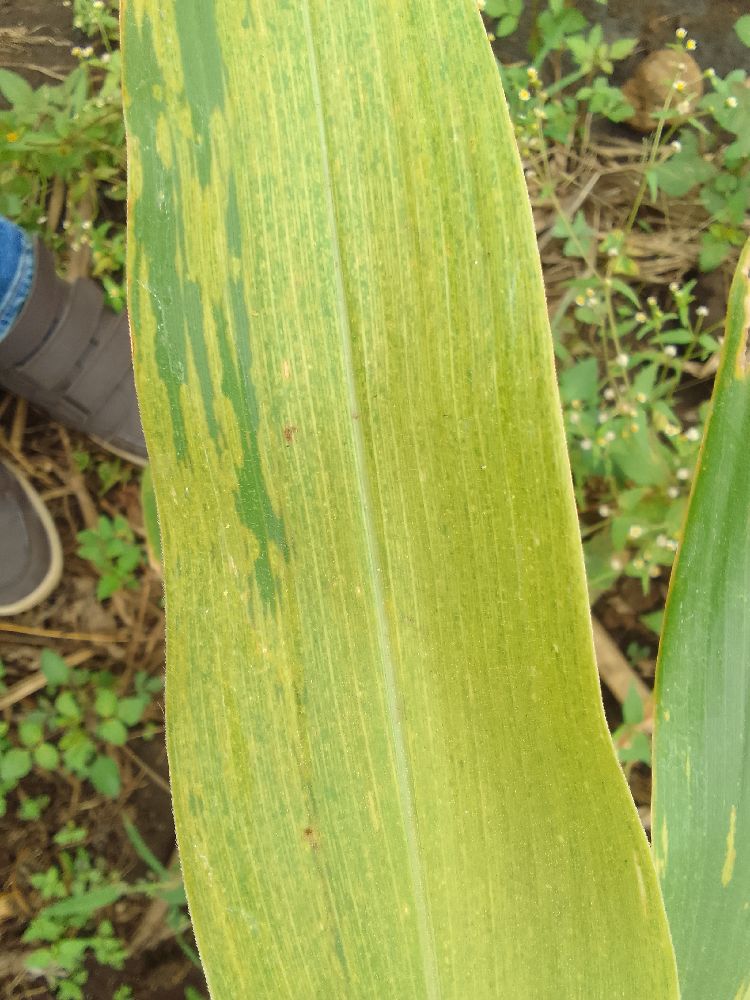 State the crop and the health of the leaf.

maize, maize lethal necrosis
